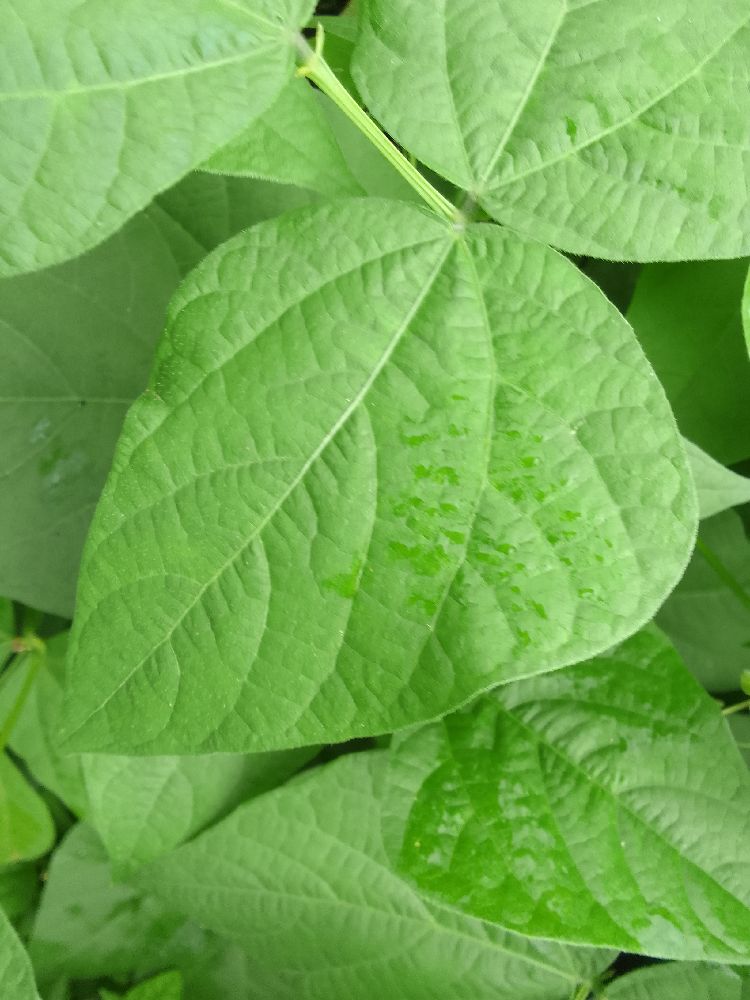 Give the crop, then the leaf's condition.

common bean, healthy
